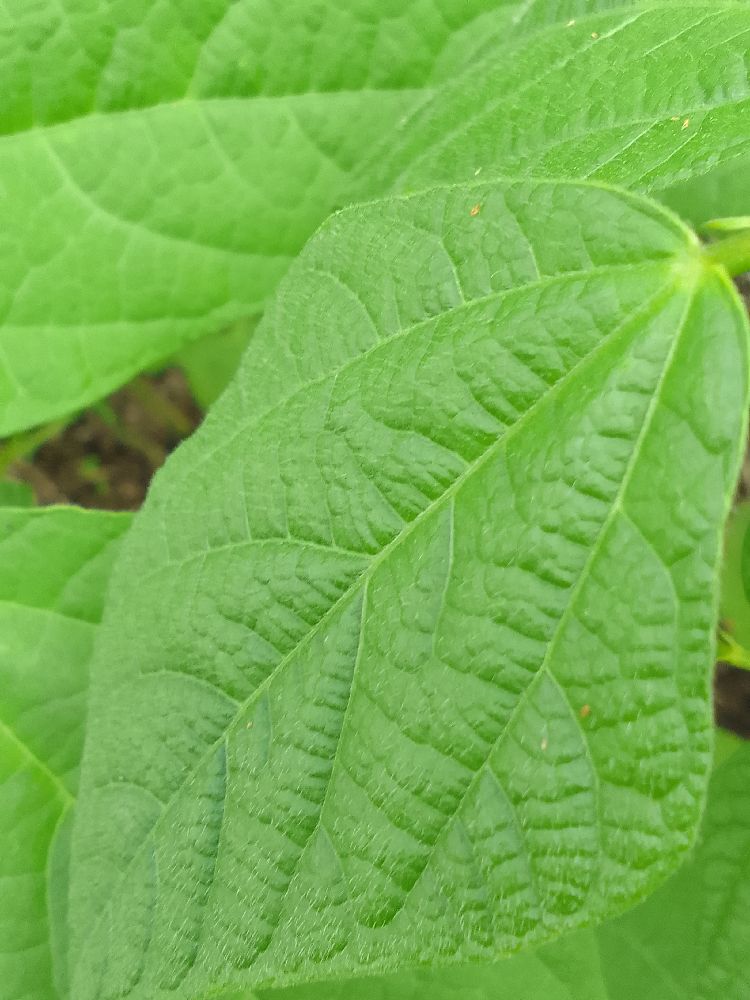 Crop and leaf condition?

common bean, healthy
